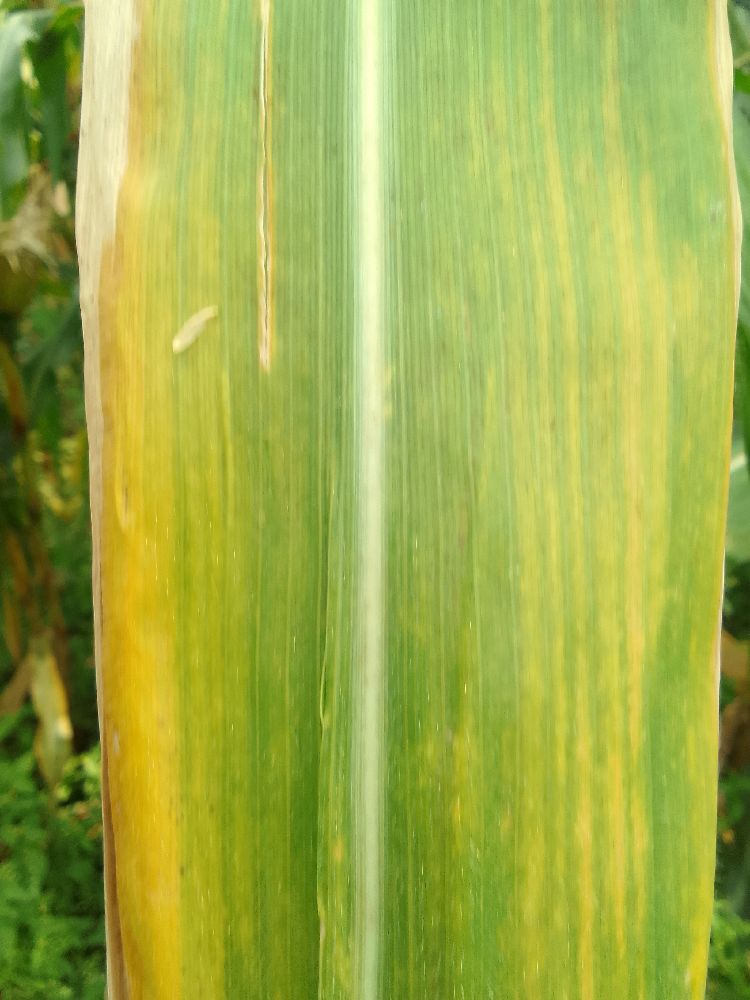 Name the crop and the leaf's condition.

maize, maize lethal necrosis
